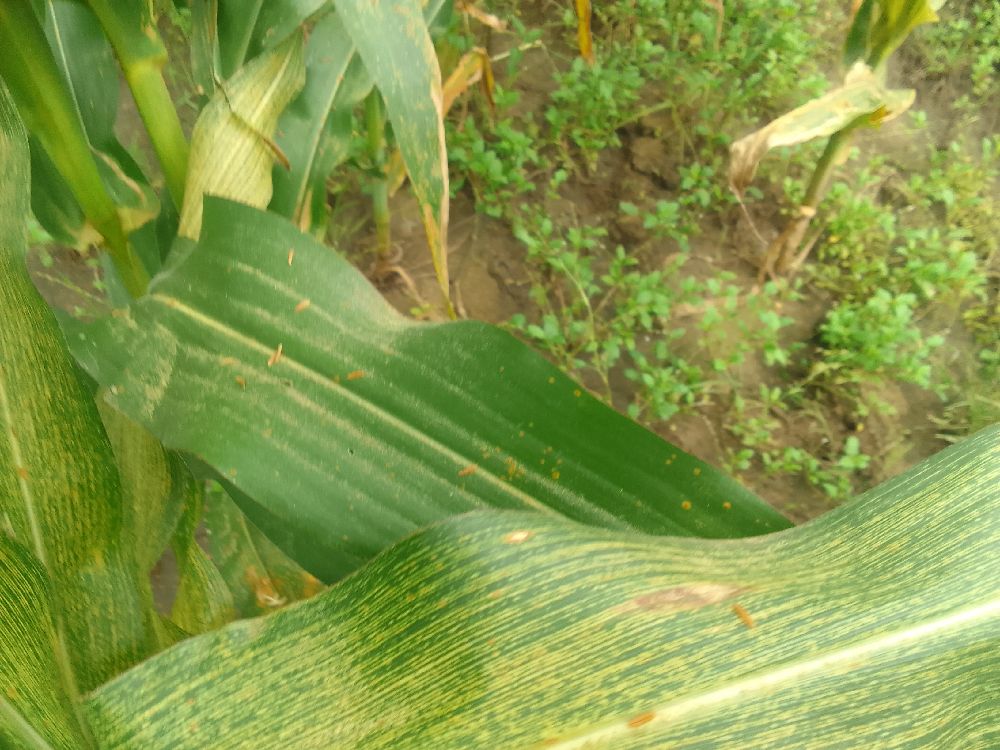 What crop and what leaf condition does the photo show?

maize, maize streak virus
